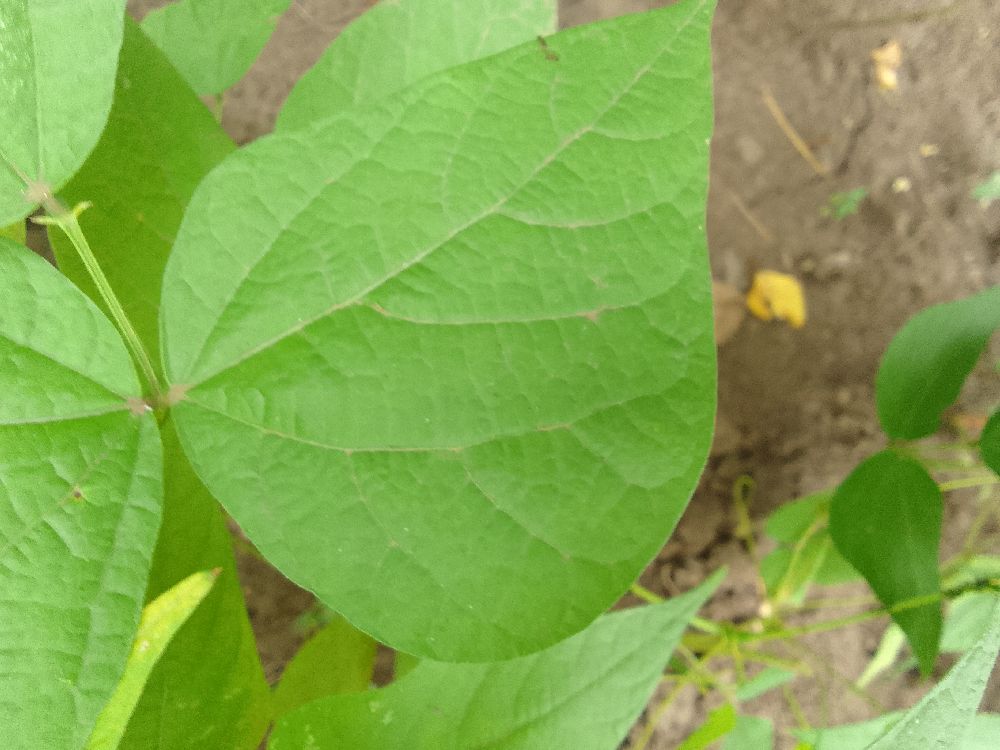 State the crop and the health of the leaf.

common bean, healthy
